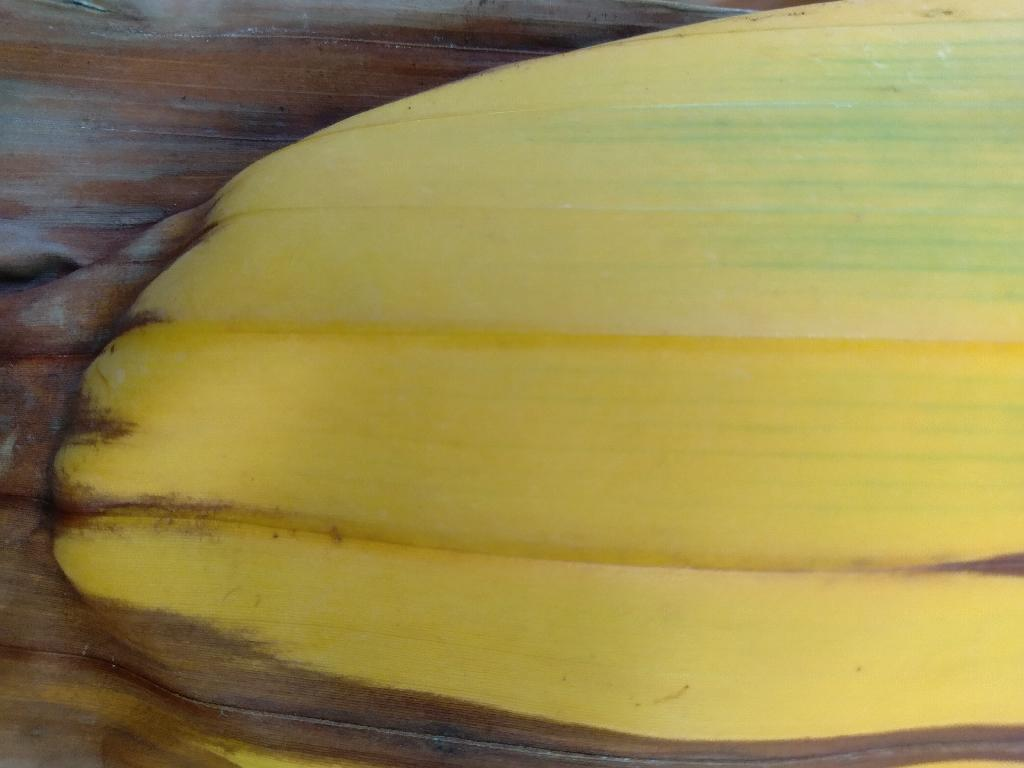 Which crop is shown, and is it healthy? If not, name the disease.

banana, fusarium wilt race 1
